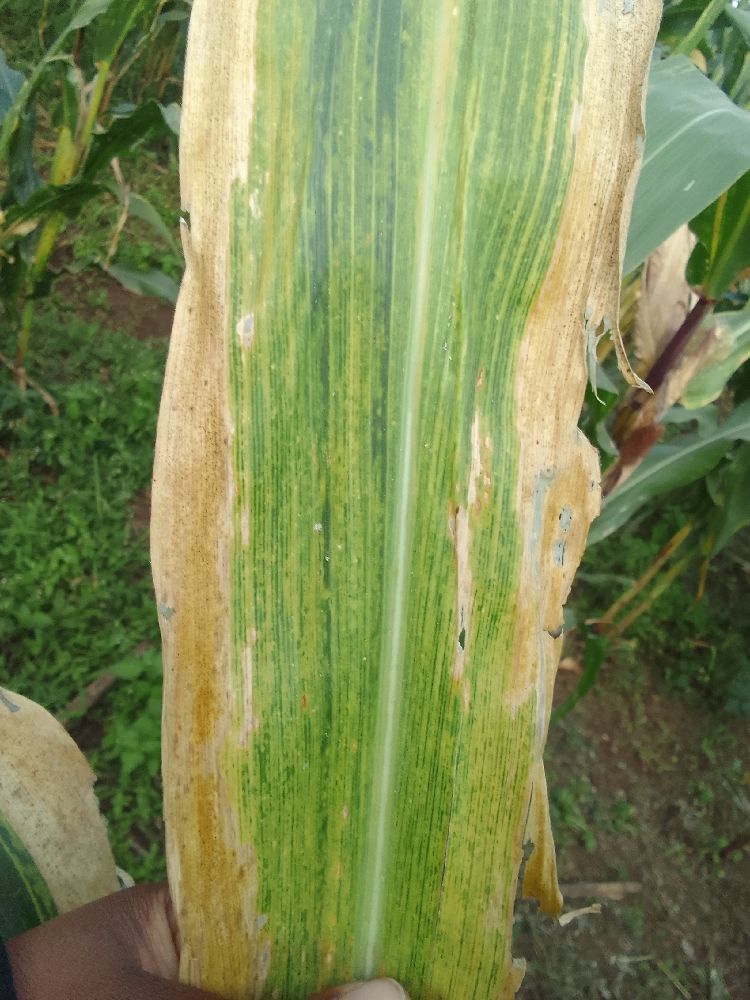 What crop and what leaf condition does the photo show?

maize, maize lethal necrosis
